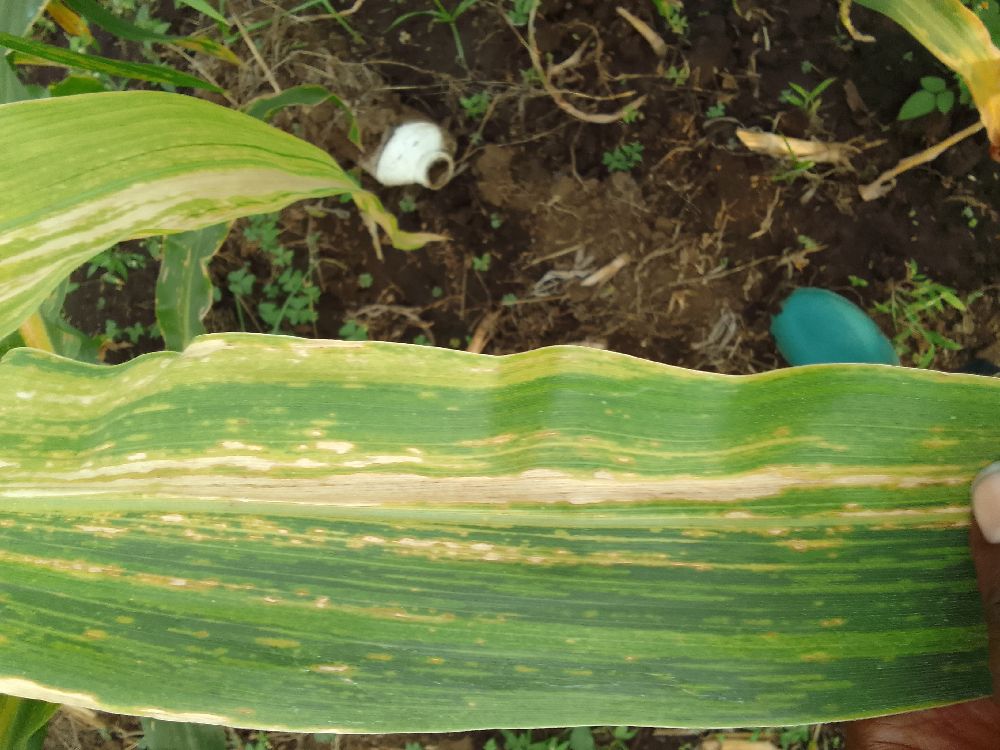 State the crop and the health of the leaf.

maize, maize lethal necrosis
